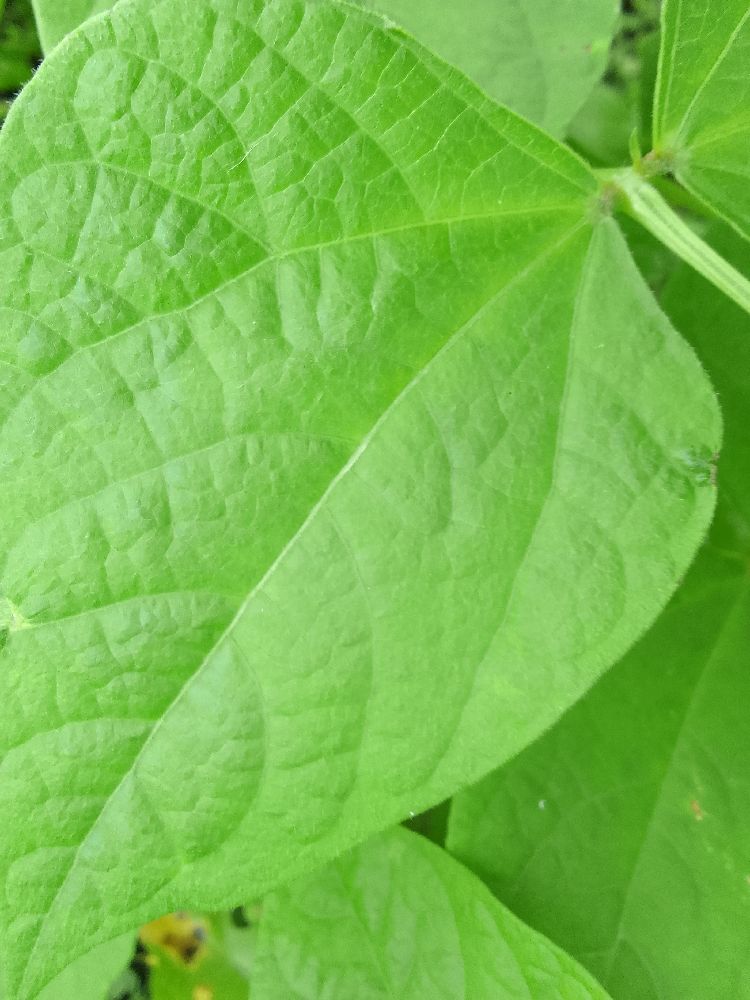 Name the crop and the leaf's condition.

common bean, healthy
